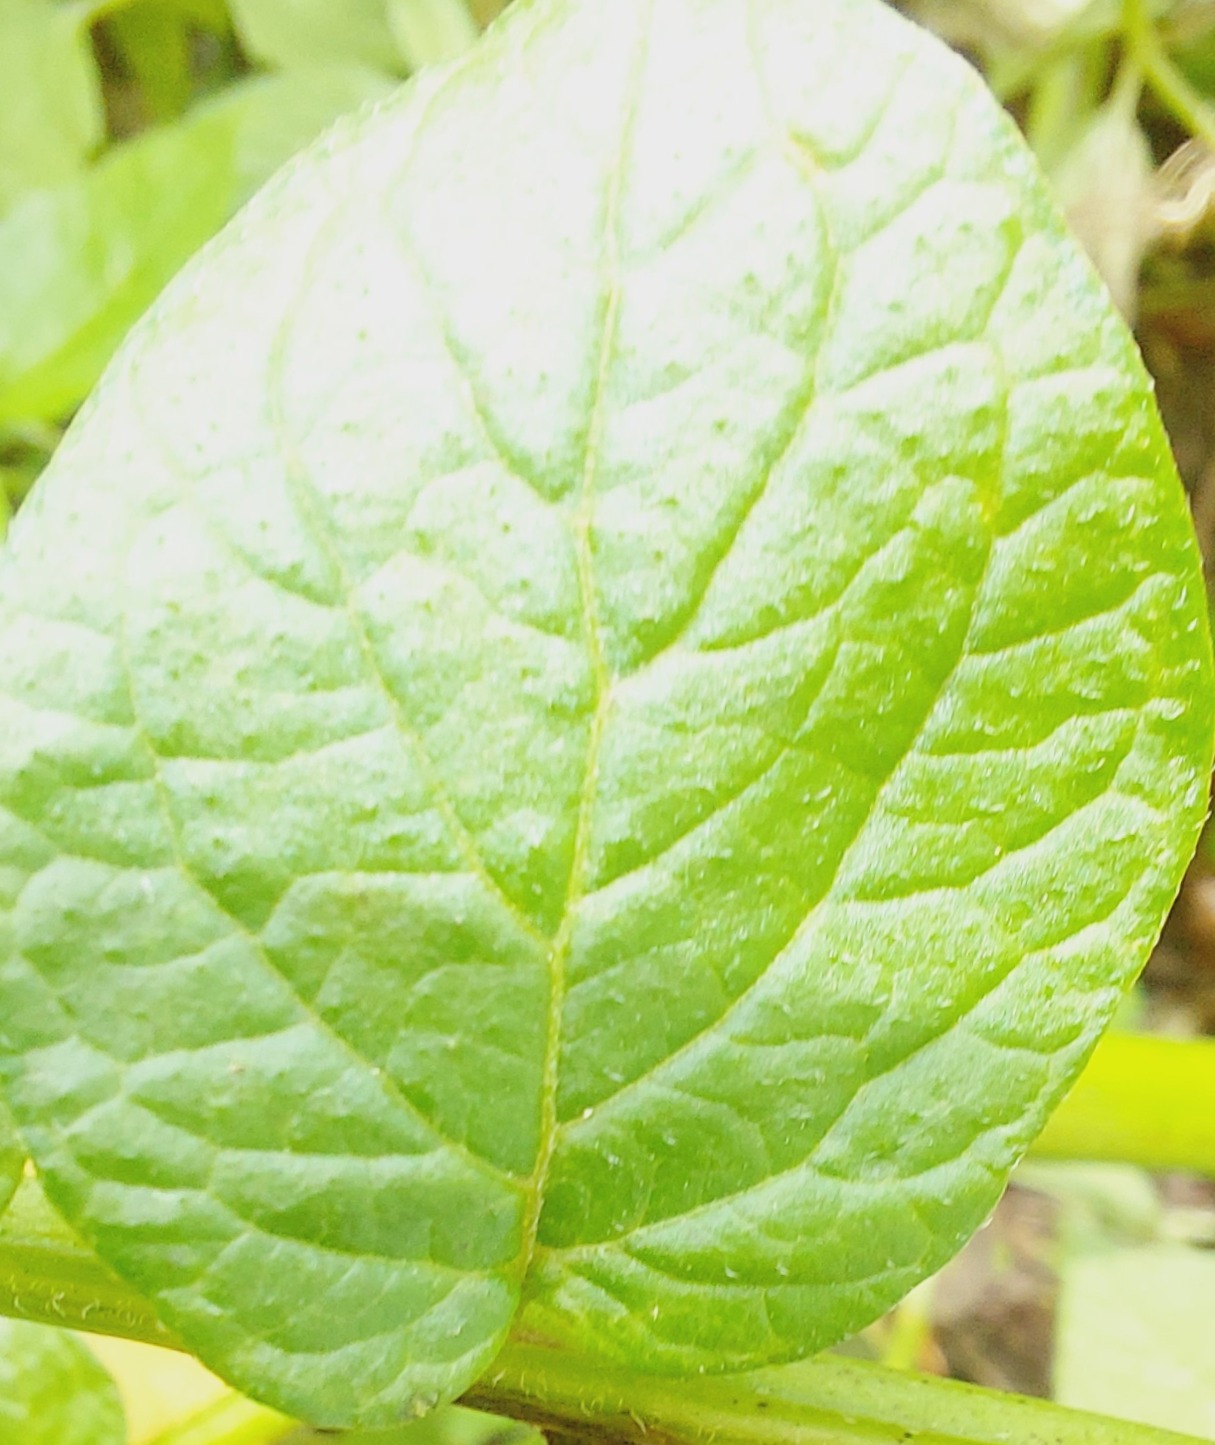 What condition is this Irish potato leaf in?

healthy
